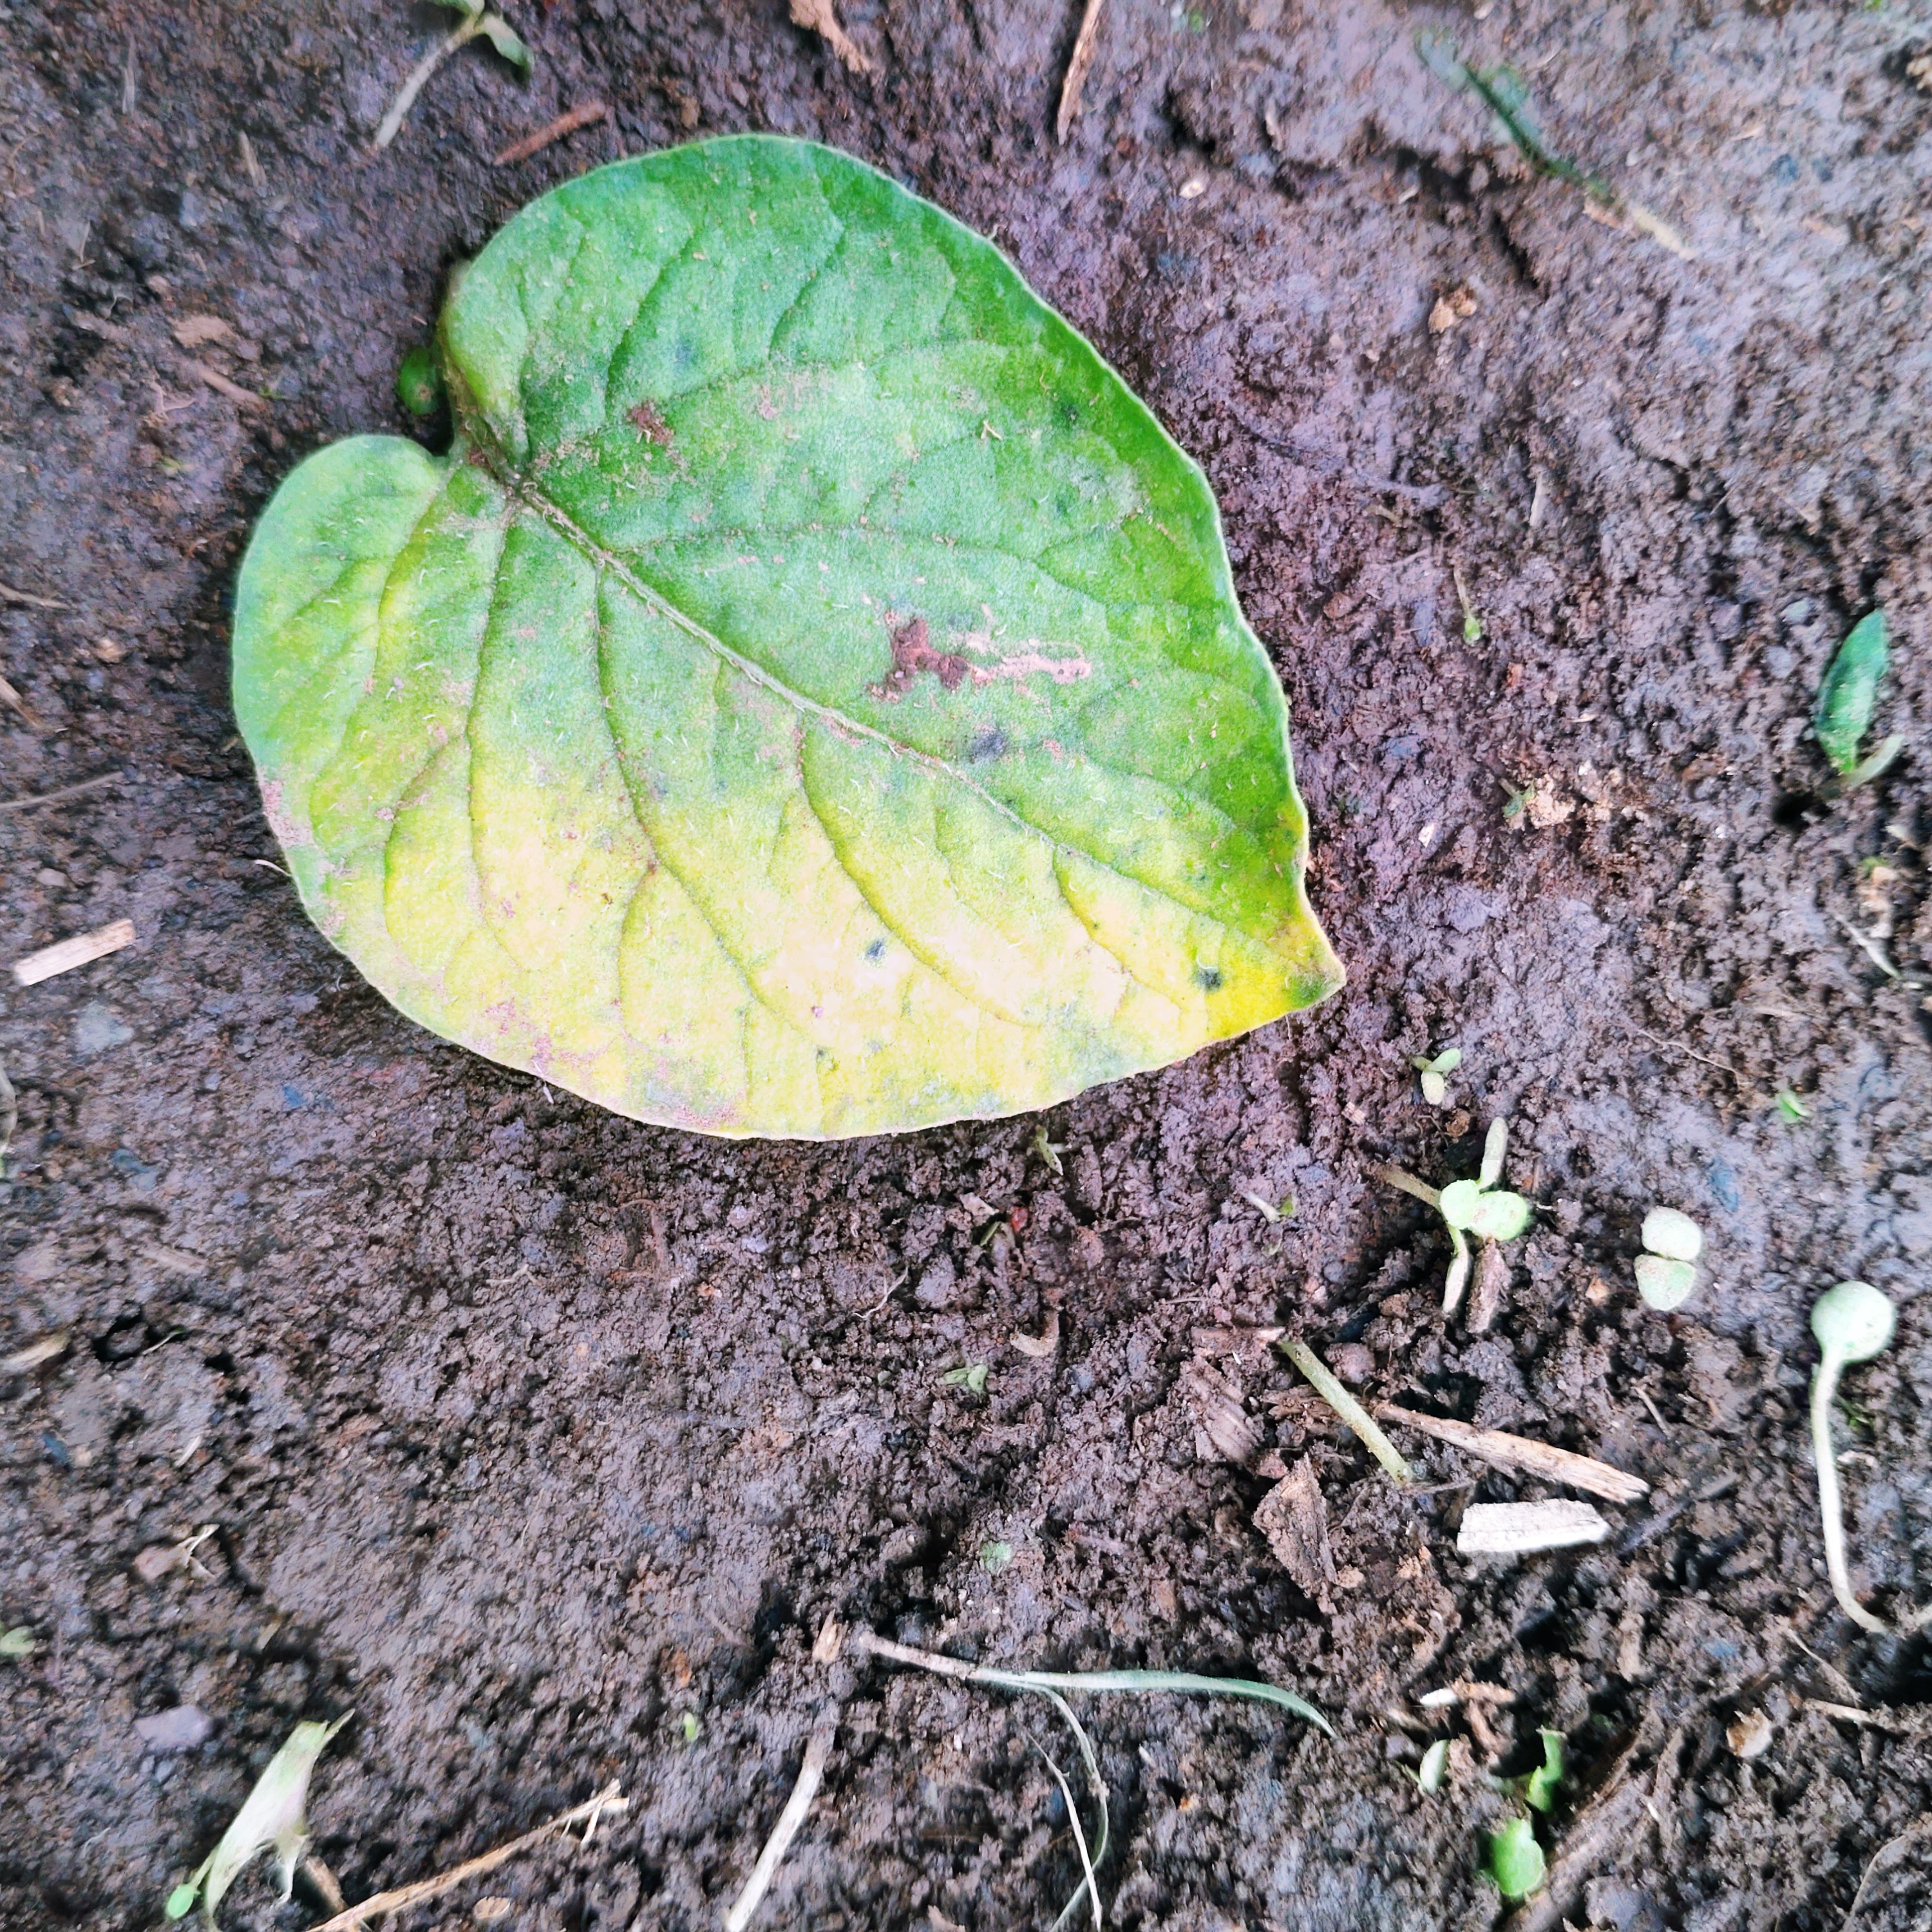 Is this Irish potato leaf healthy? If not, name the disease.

late blight
